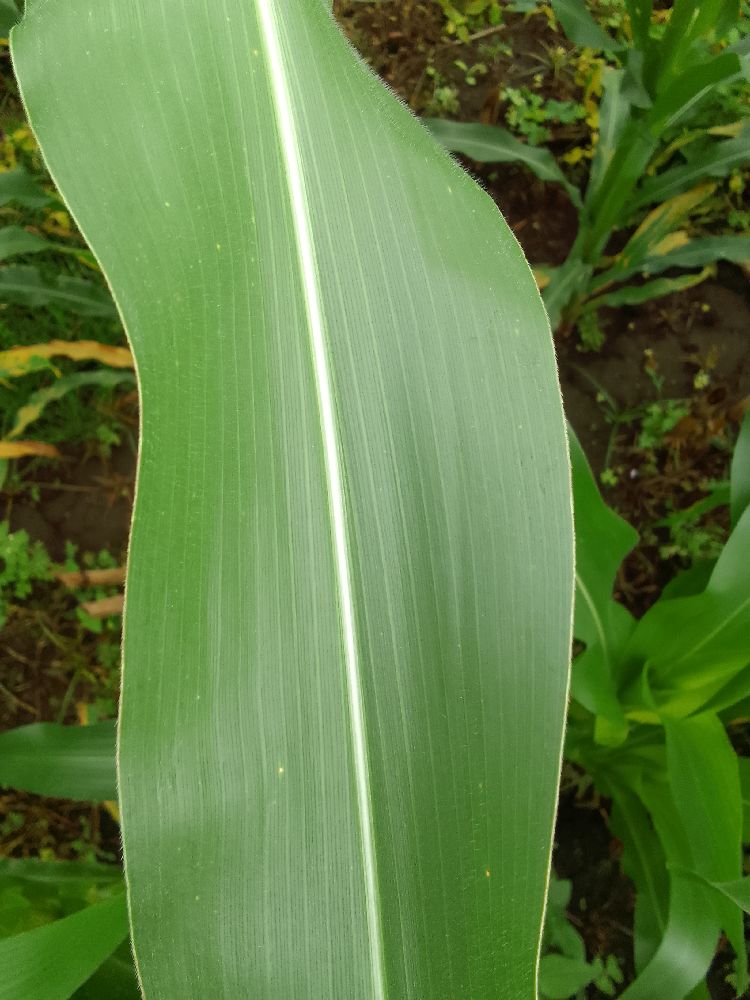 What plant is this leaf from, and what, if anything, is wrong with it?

maize, healthy
